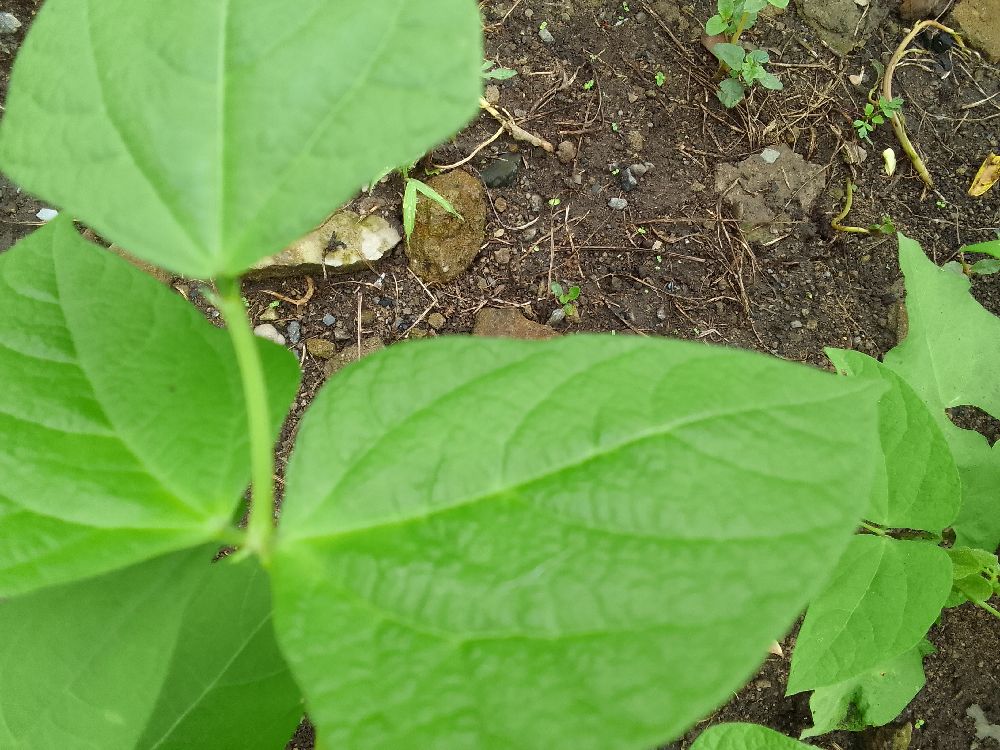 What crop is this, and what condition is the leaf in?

common bean, healthy
